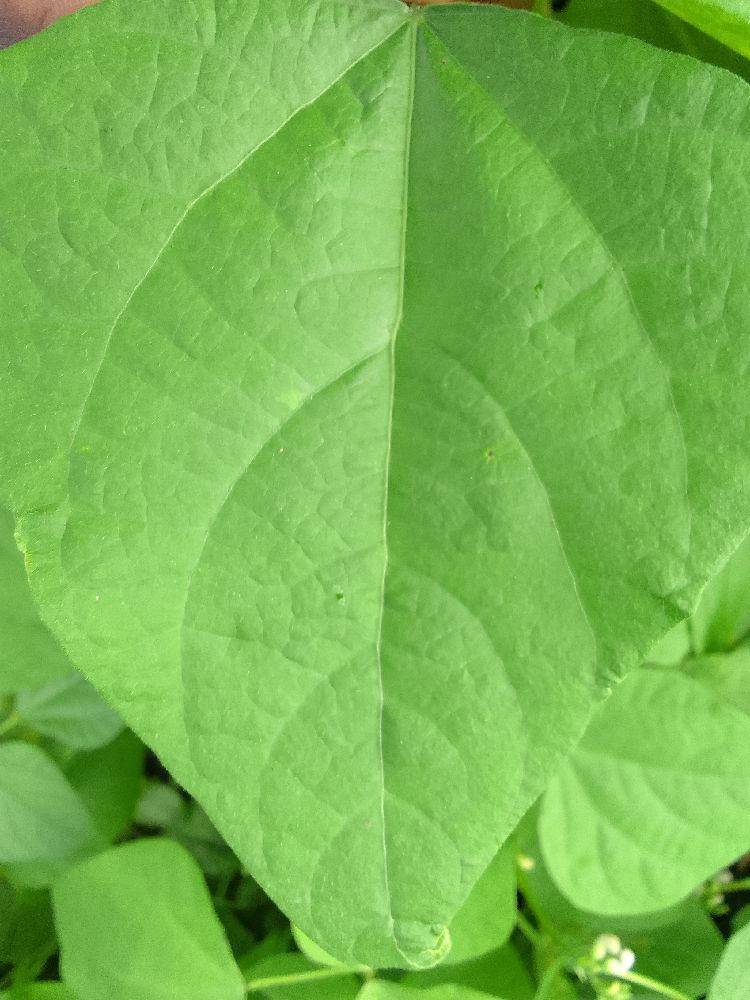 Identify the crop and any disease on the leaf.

common bean, healthy
